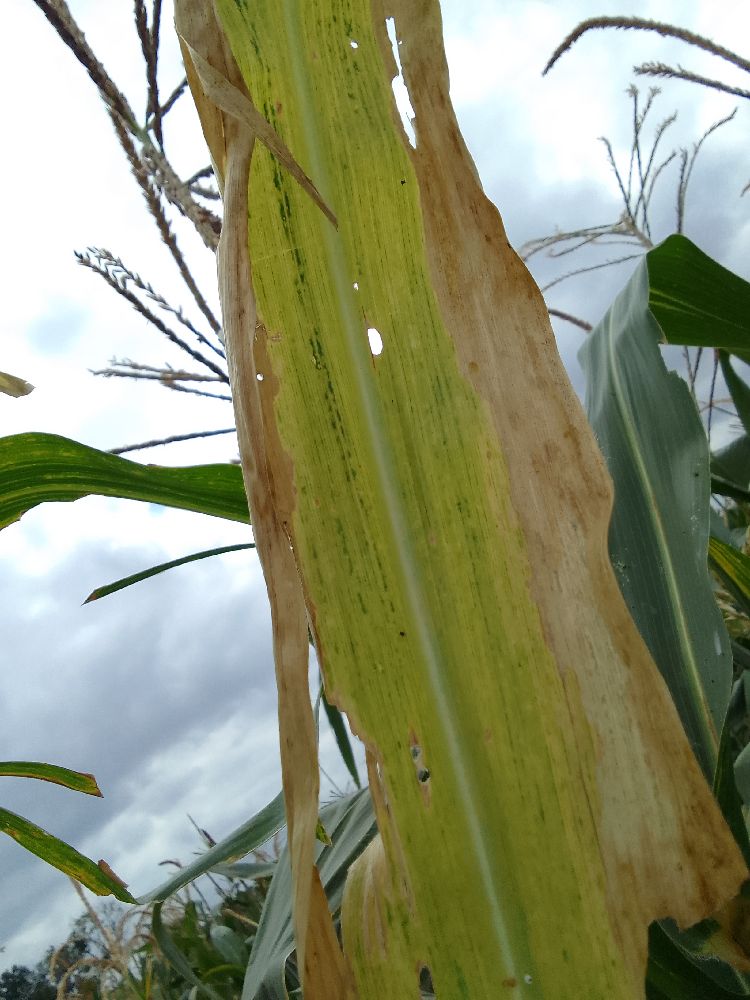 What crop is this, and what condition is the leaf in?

maize, maize lethal necrosis
